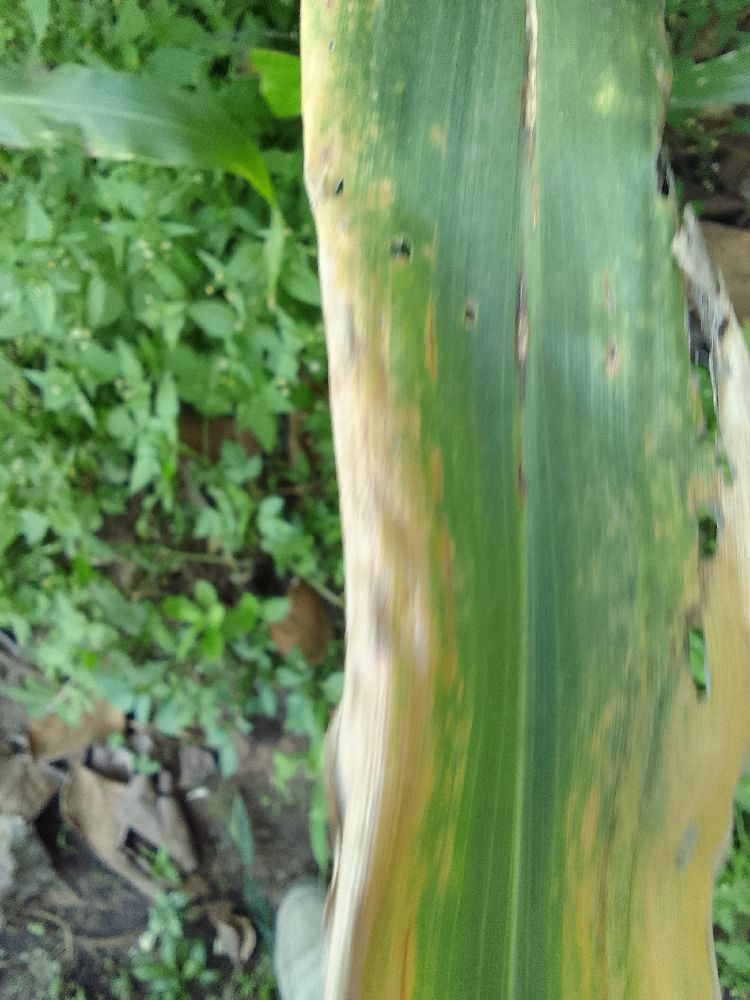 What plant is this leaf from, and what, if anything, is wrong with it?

maize, maize lethal necrosis
